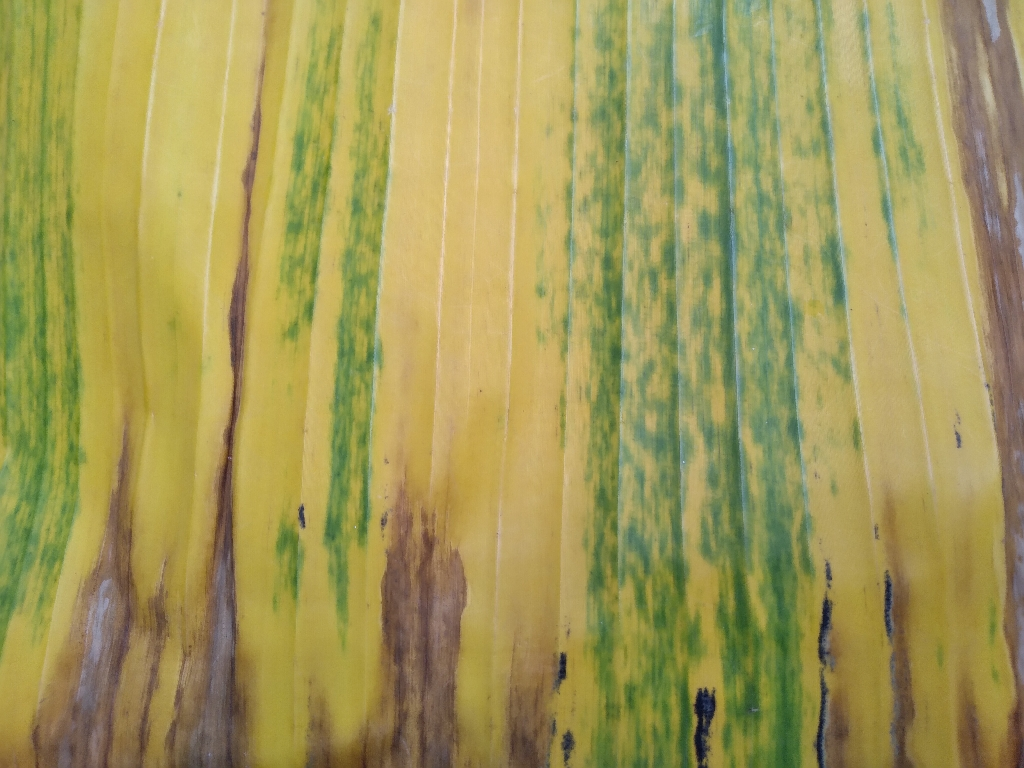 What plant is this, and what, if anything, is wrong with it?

banana, fusarium wilt race 1
